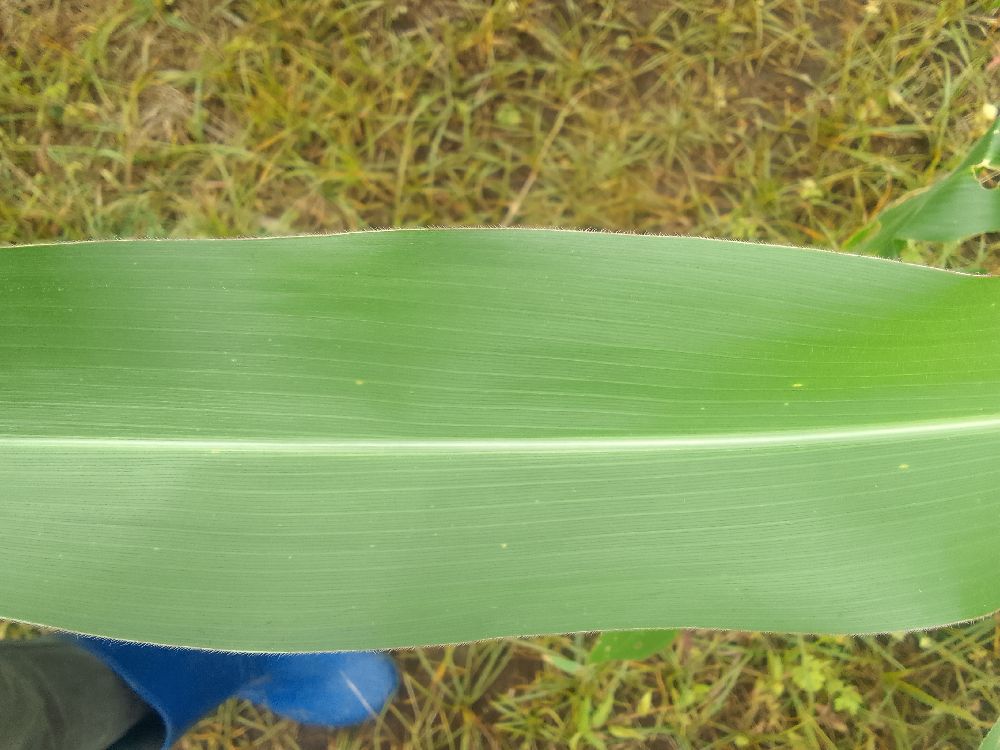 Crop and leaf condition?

maize, healthy
